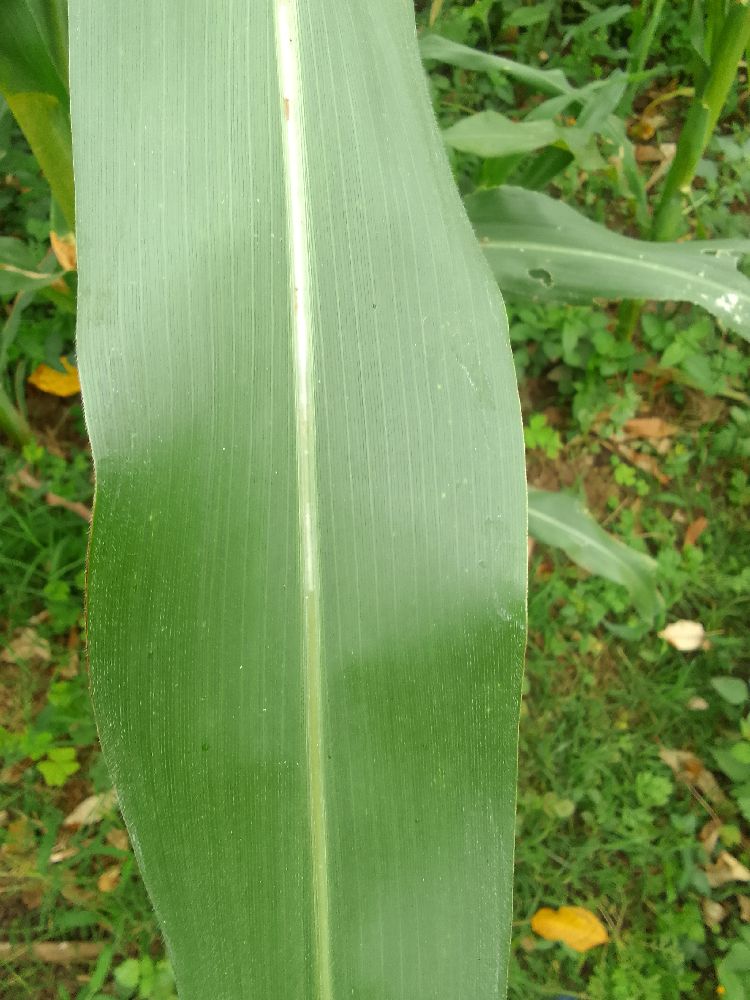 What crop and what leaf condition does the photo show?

maize, healthy
